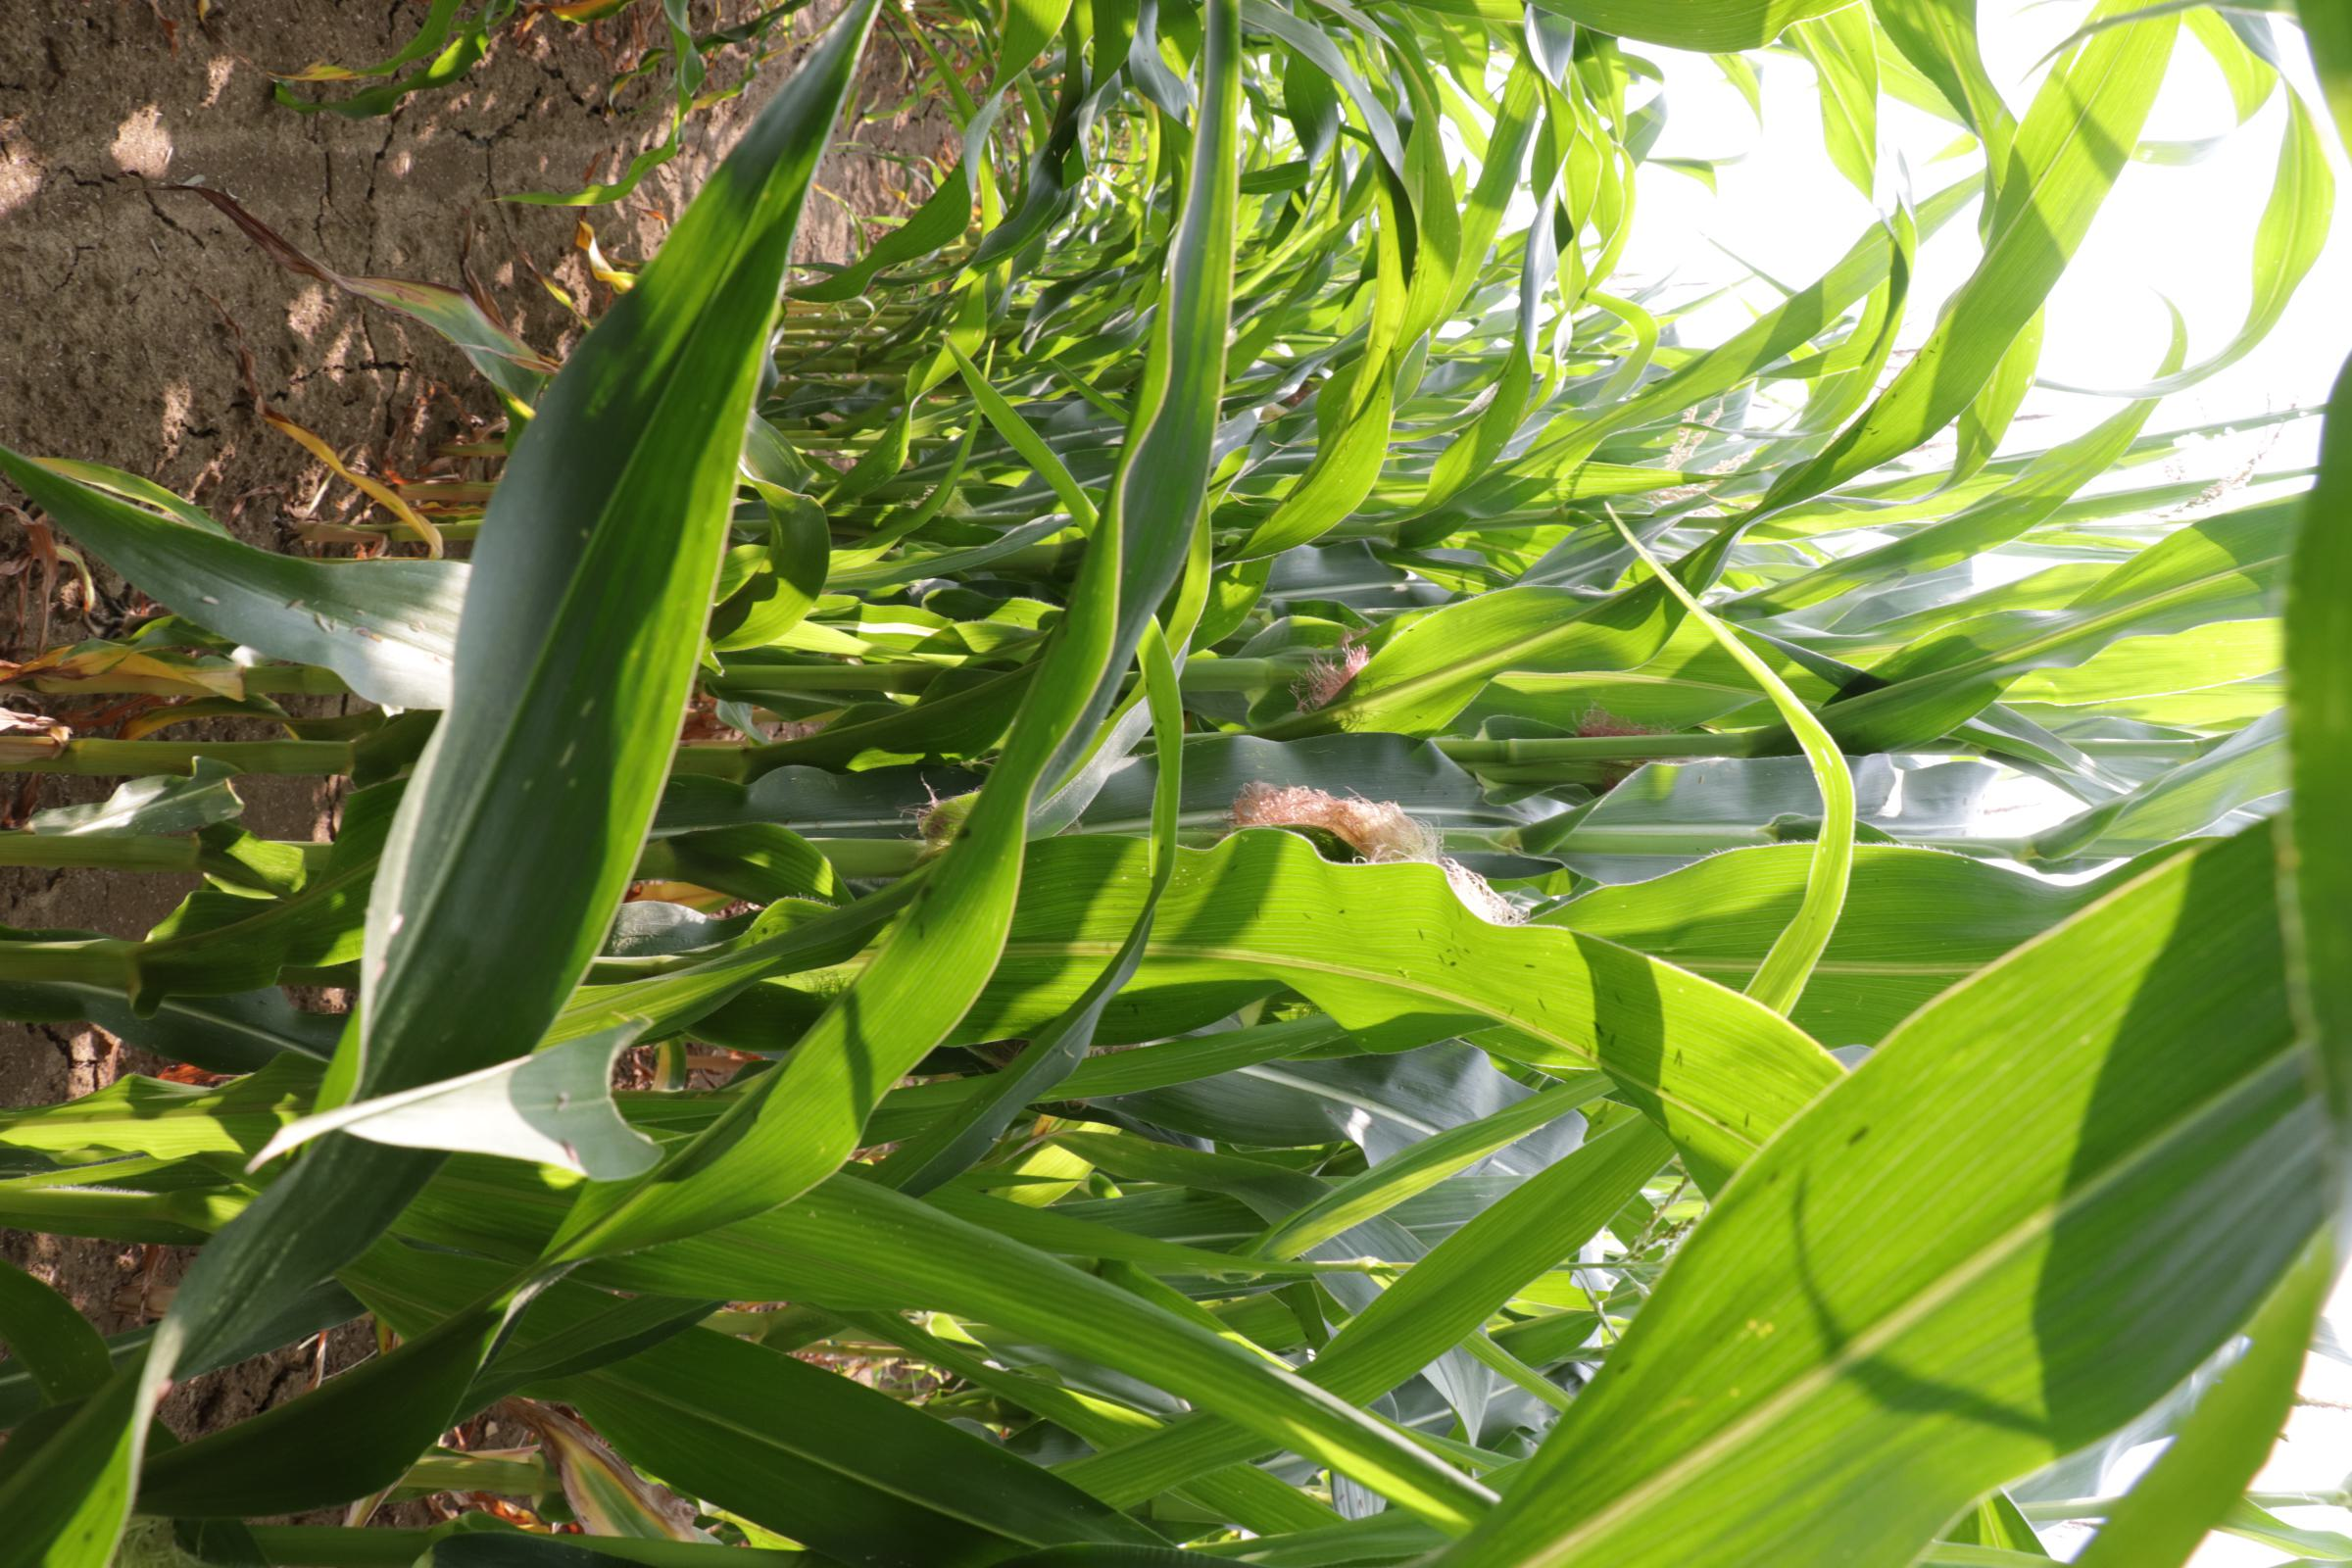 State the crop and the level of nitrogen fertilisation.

maize, reduced nitrogen fertilisation
